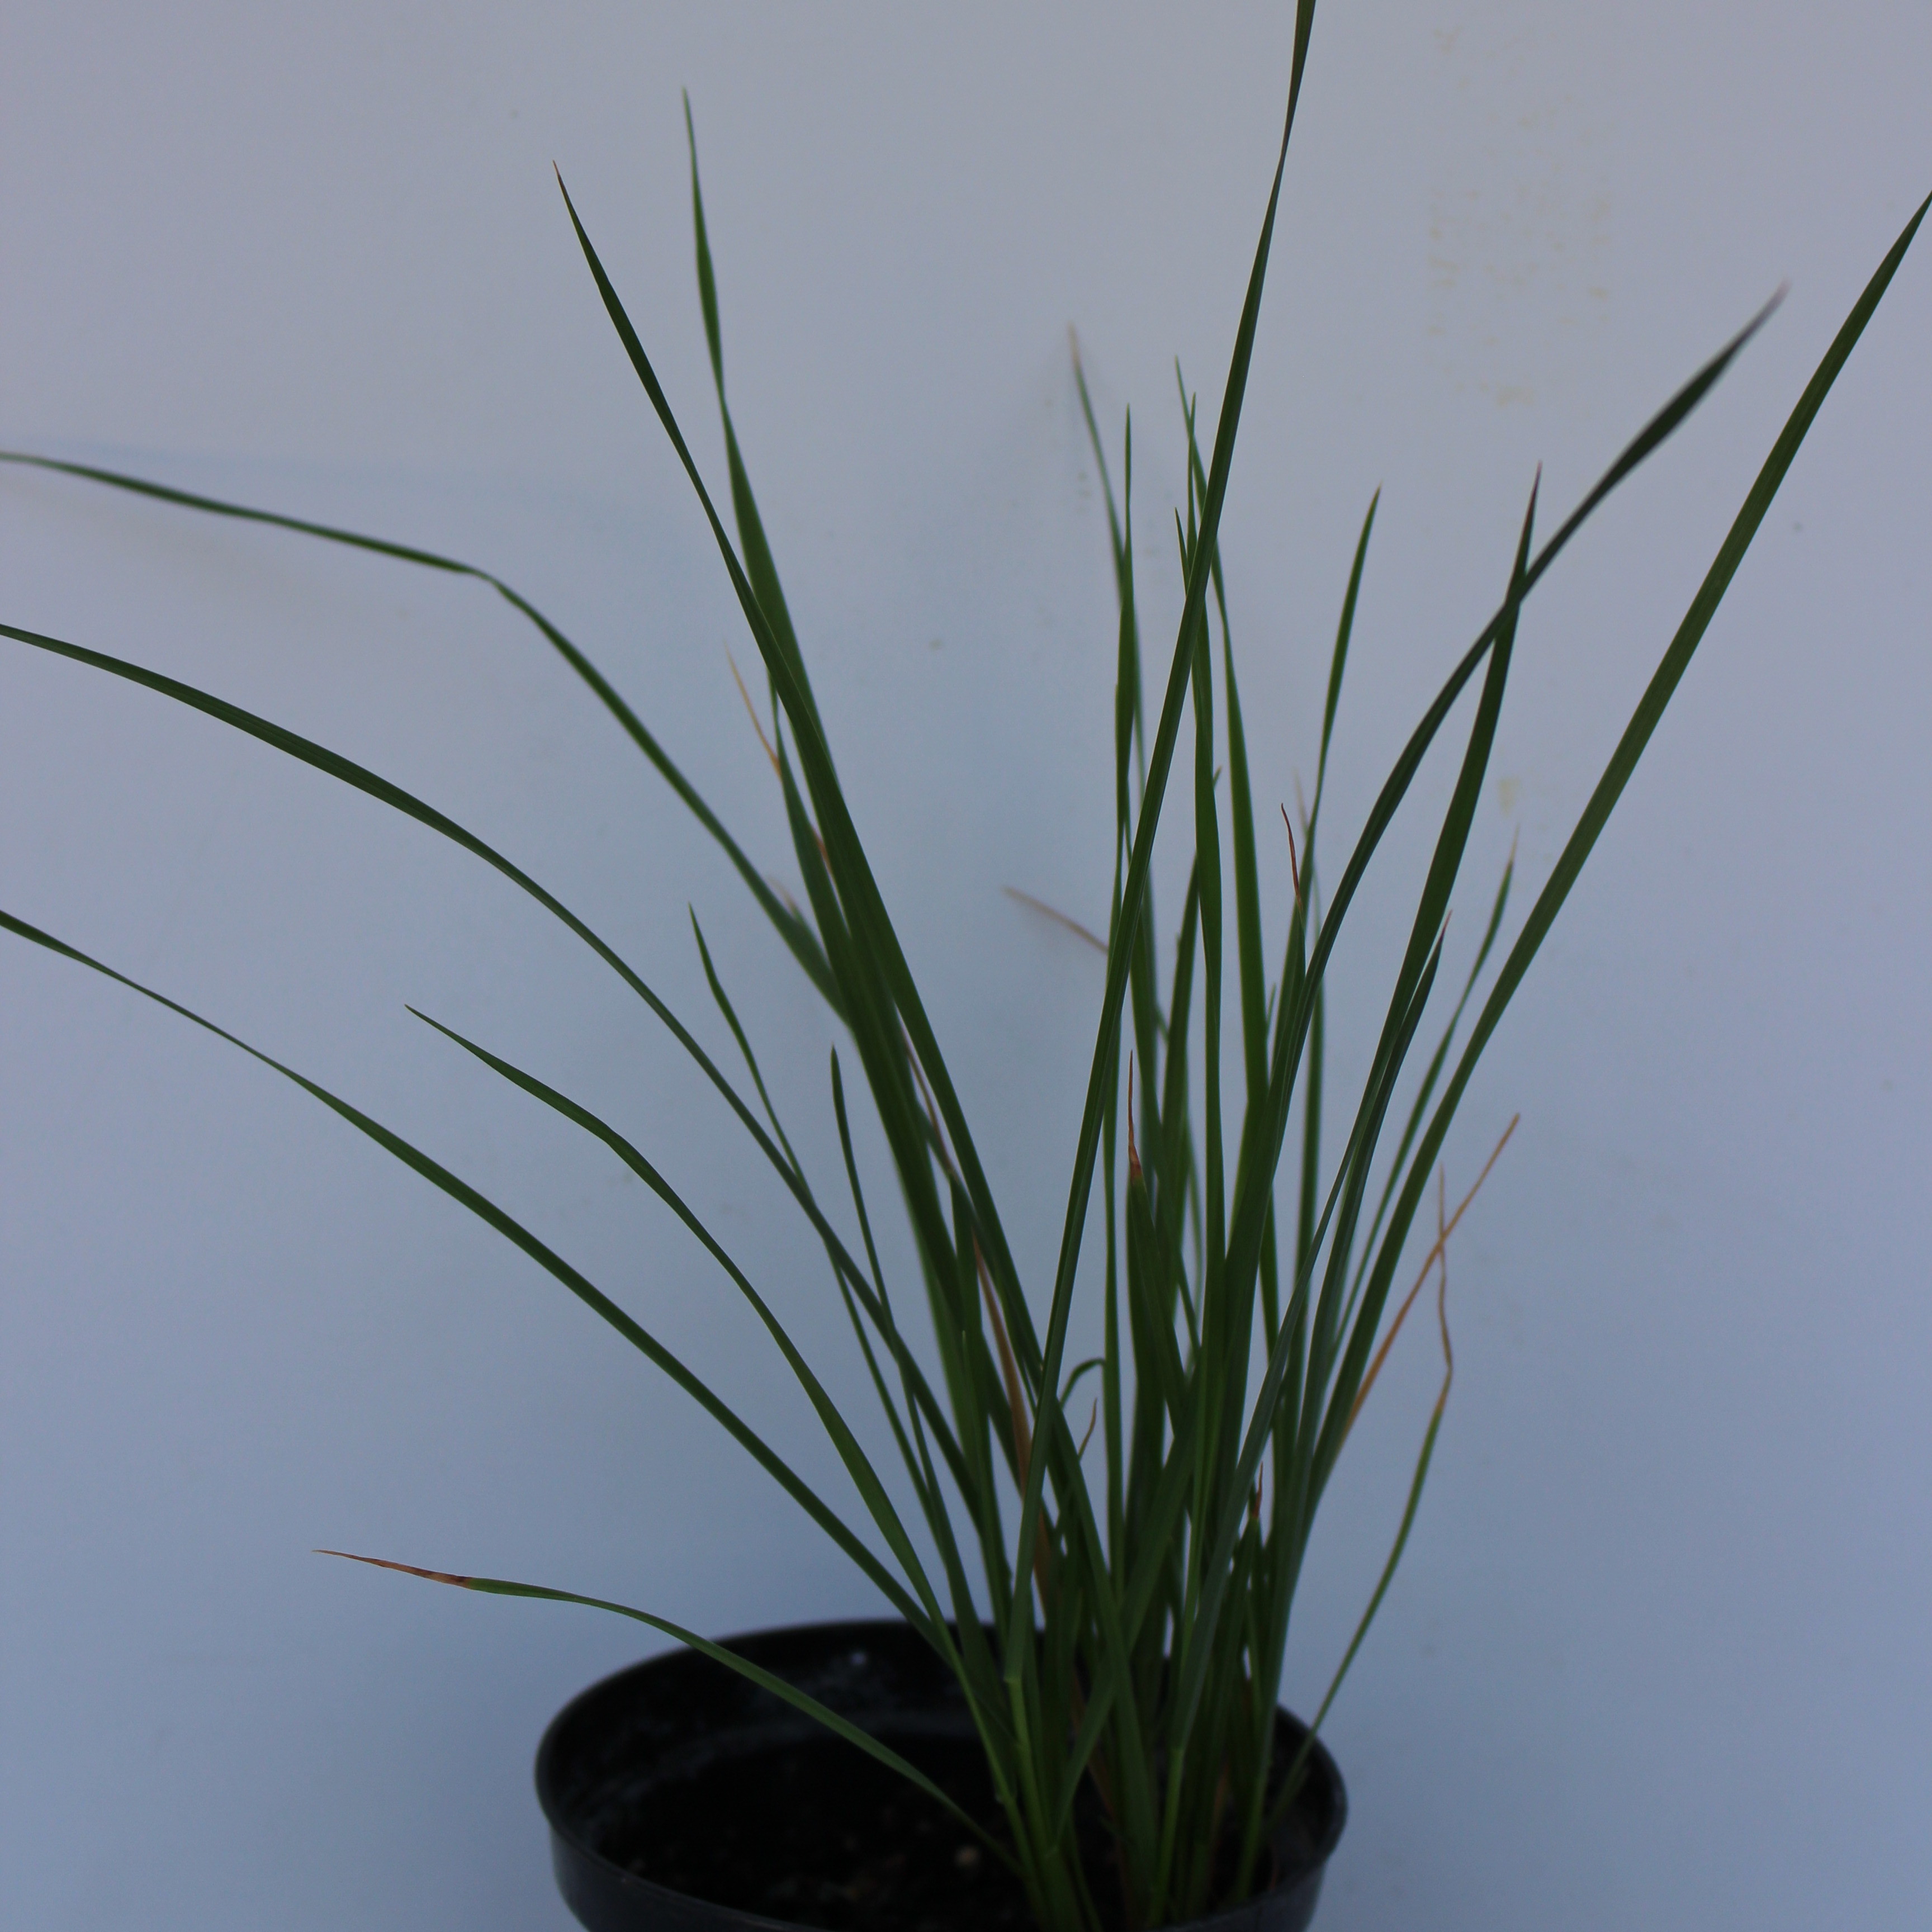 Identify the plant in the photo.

Lolium multiflorum
